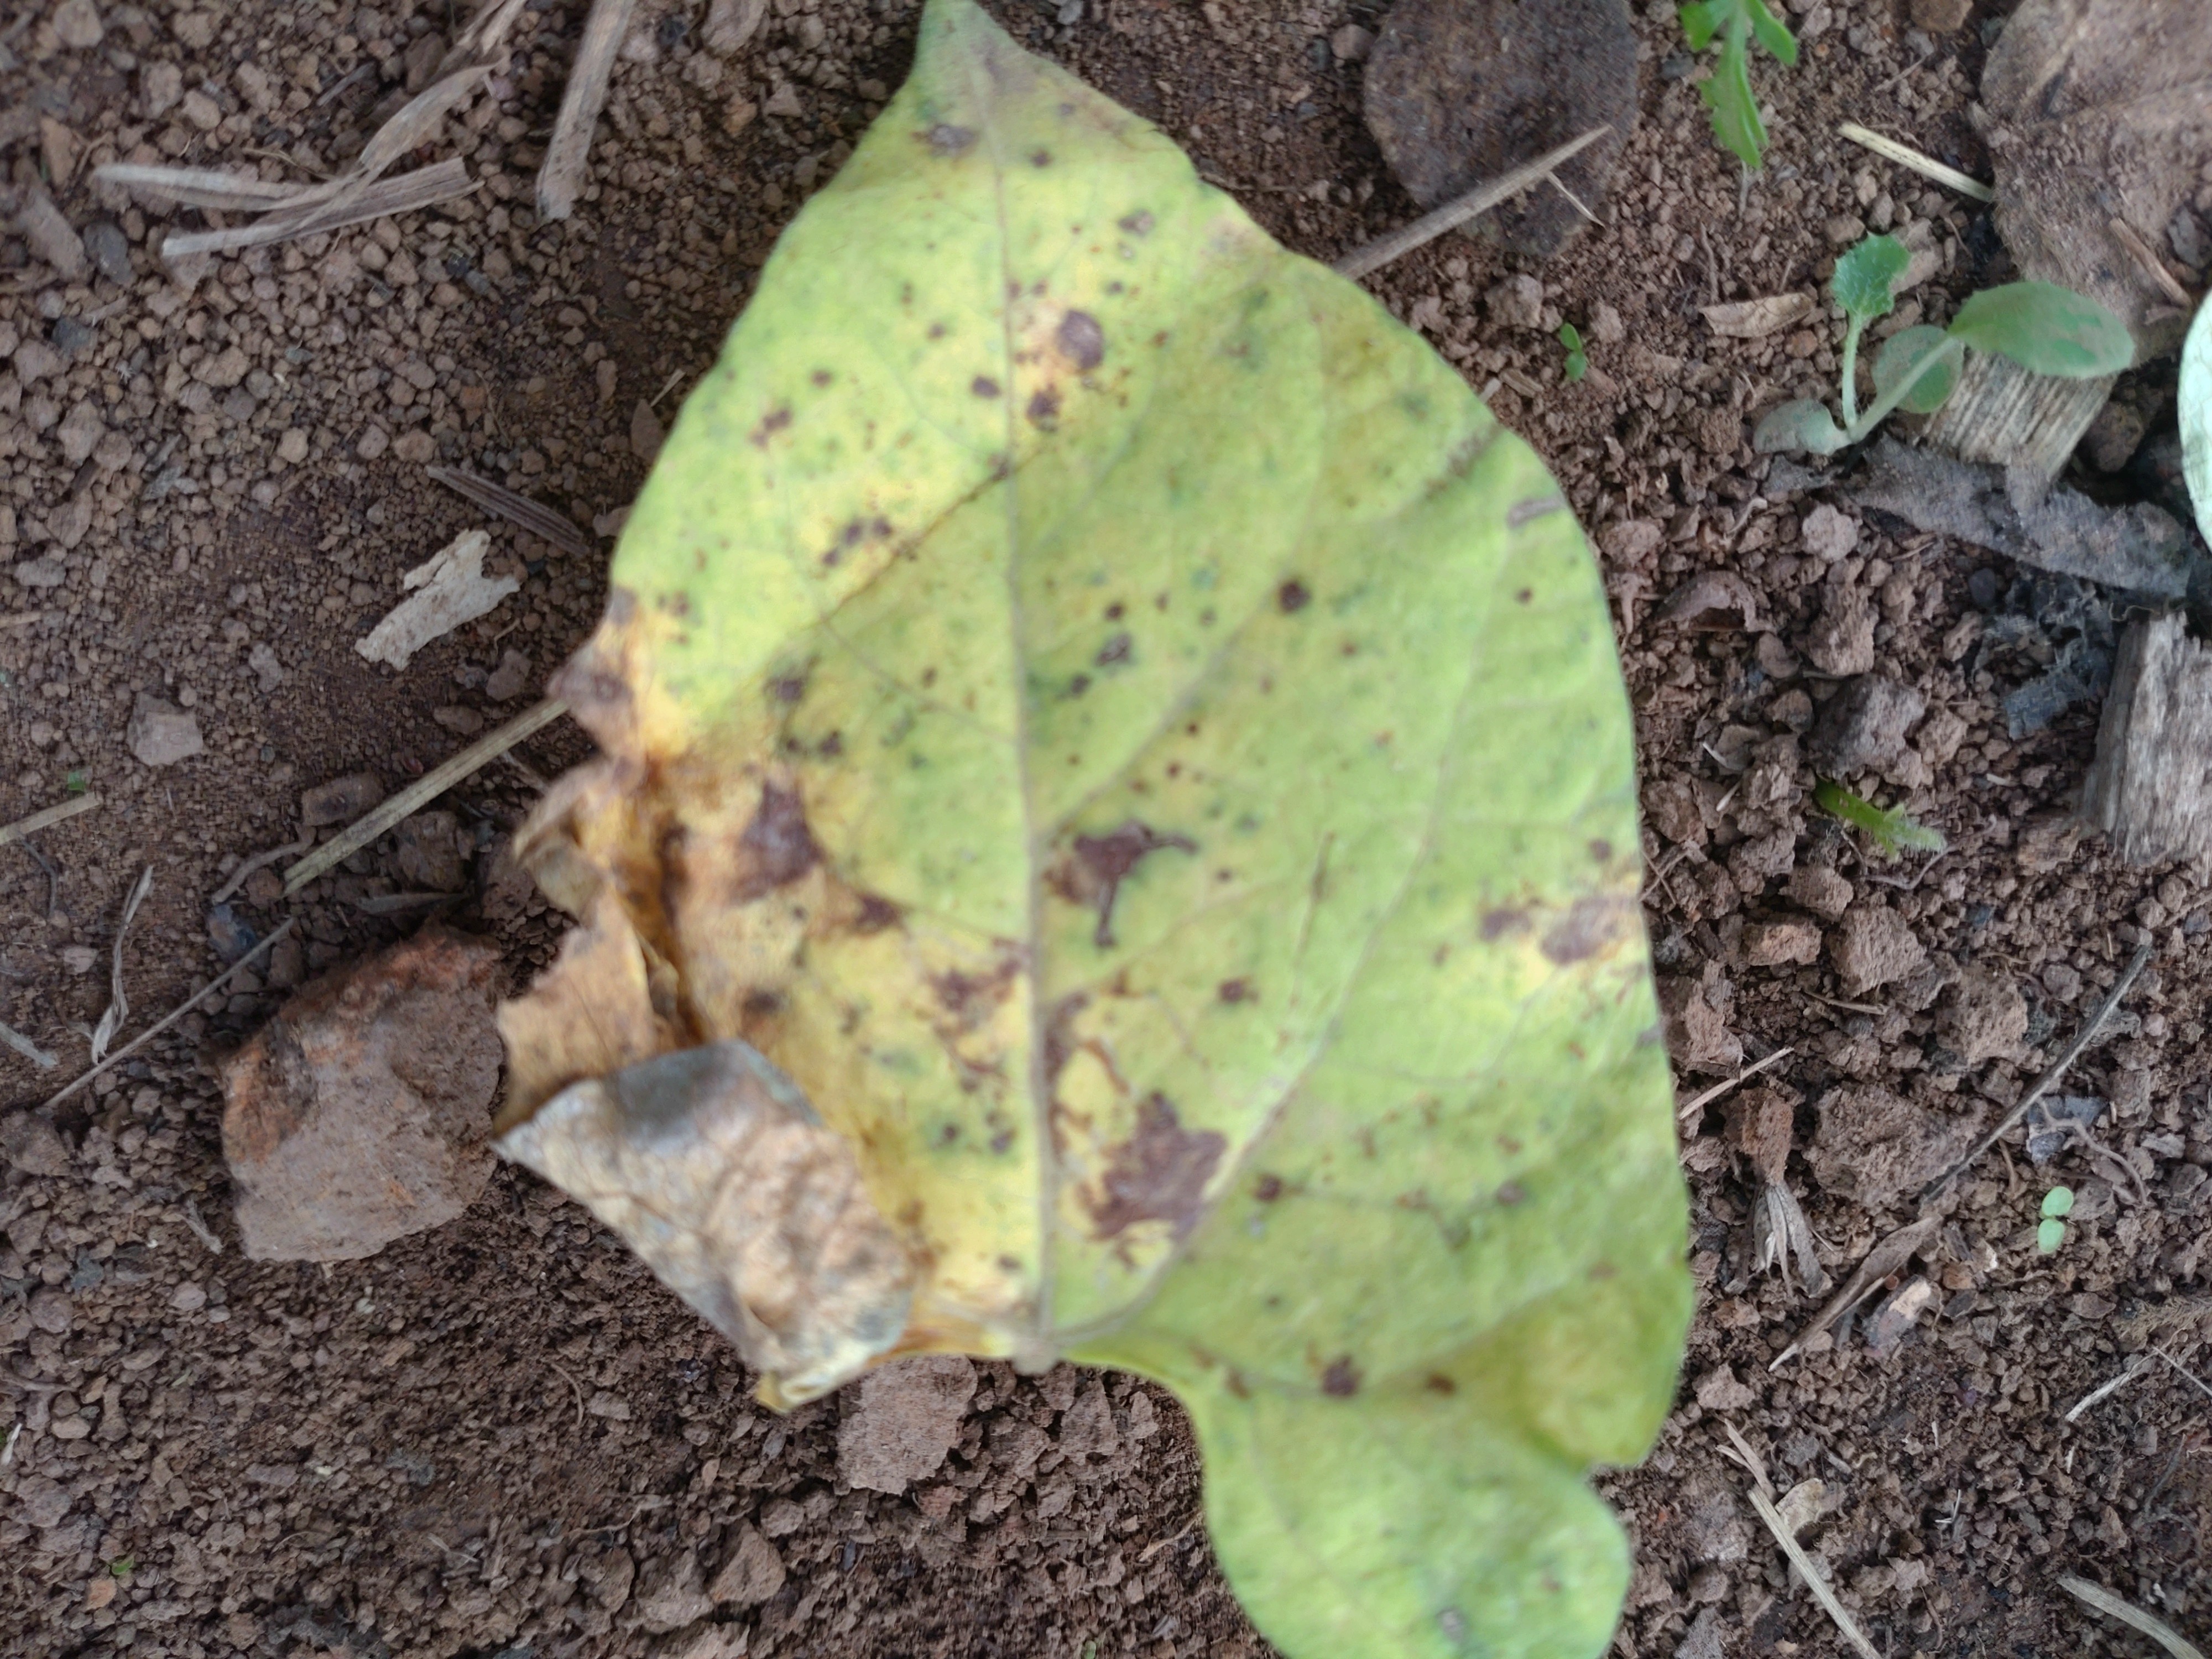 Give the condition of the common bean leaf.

anthracnose
